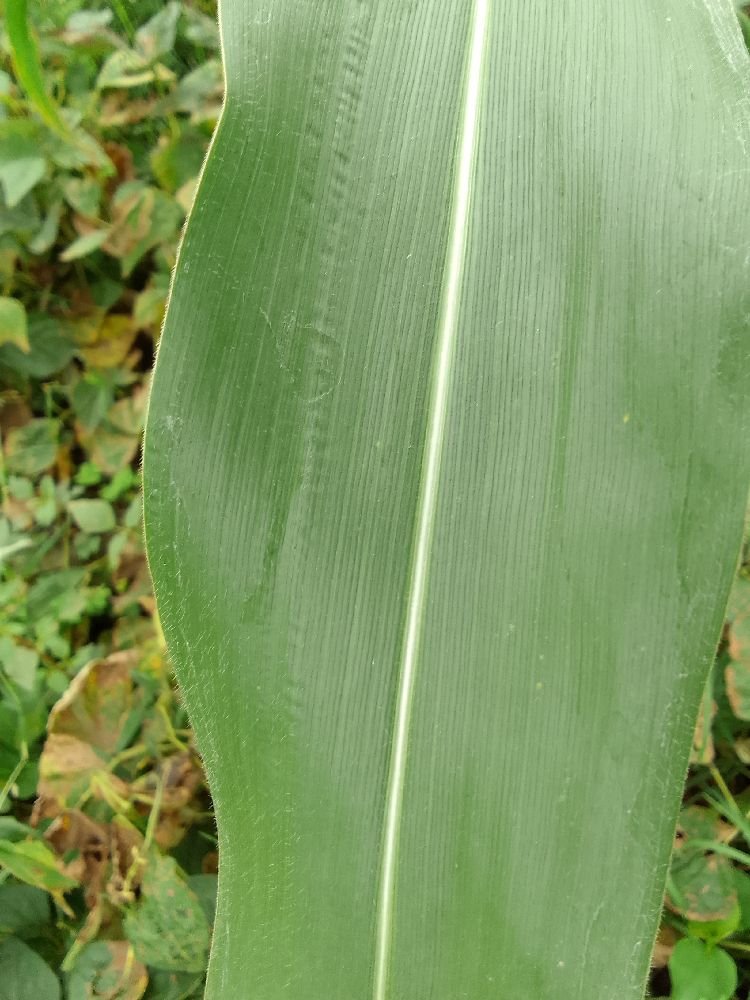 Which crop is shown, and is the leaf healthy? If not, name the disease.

maize, healthy
